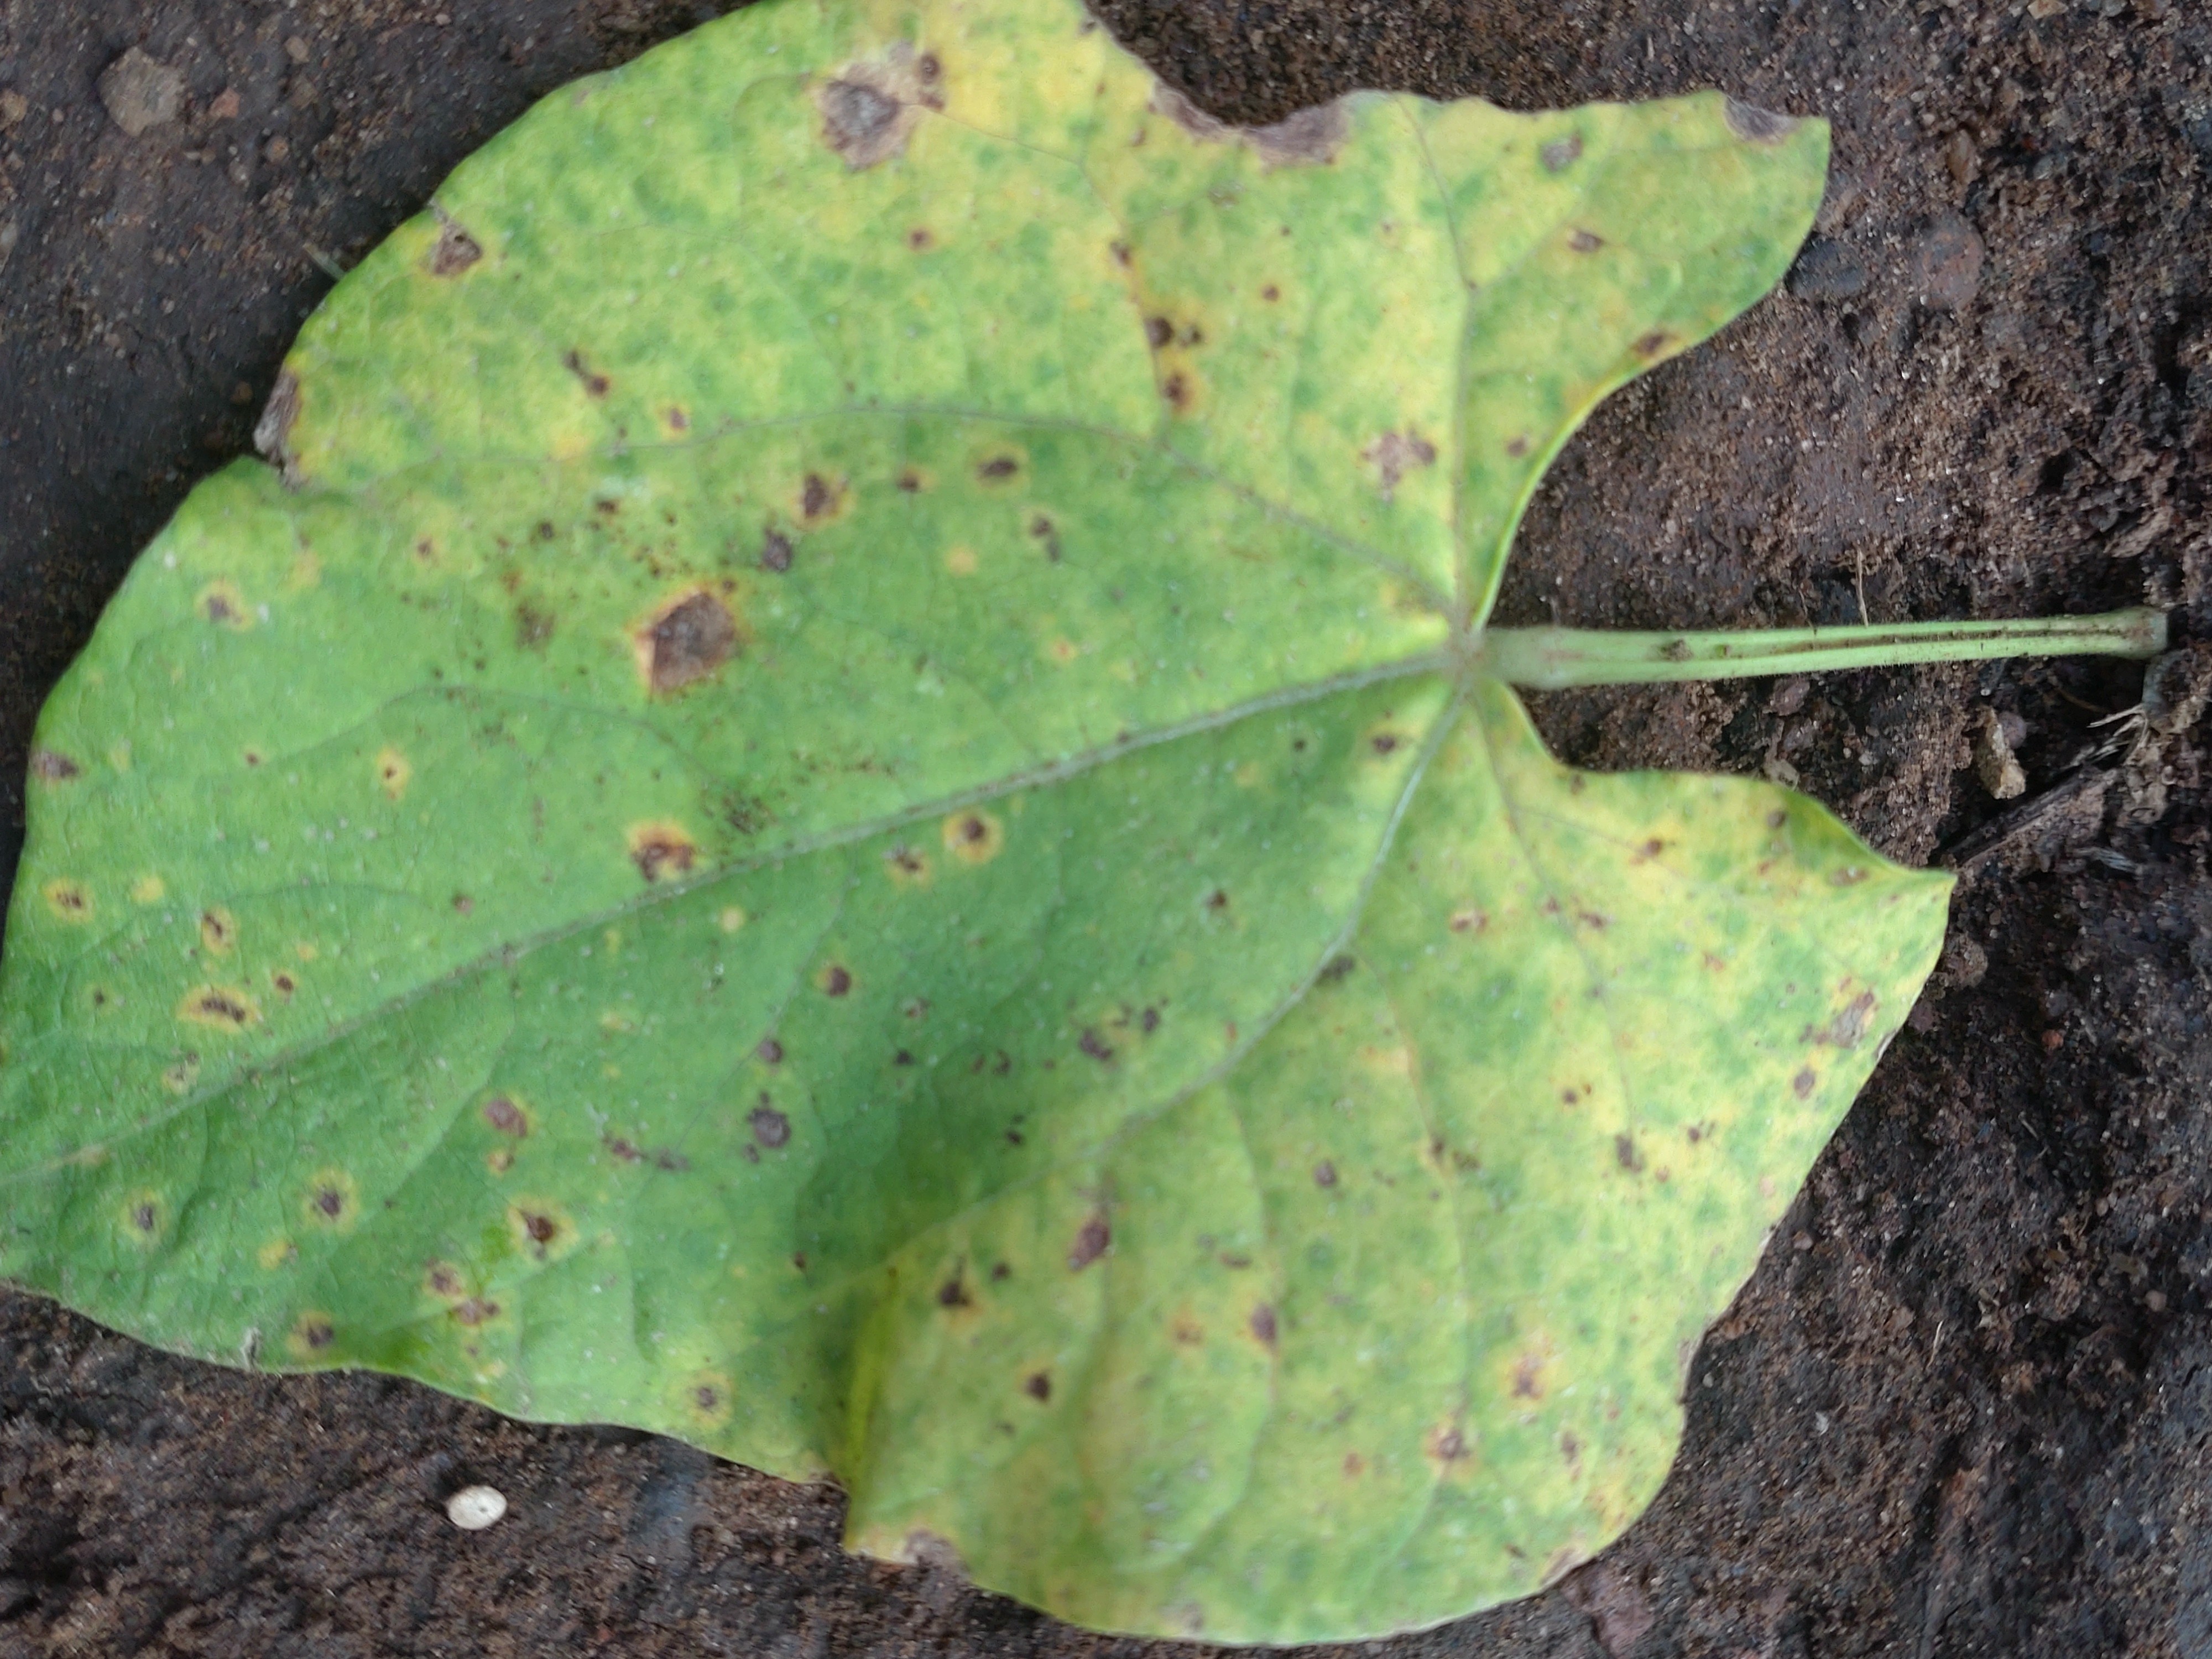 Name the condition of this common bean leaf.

rust
